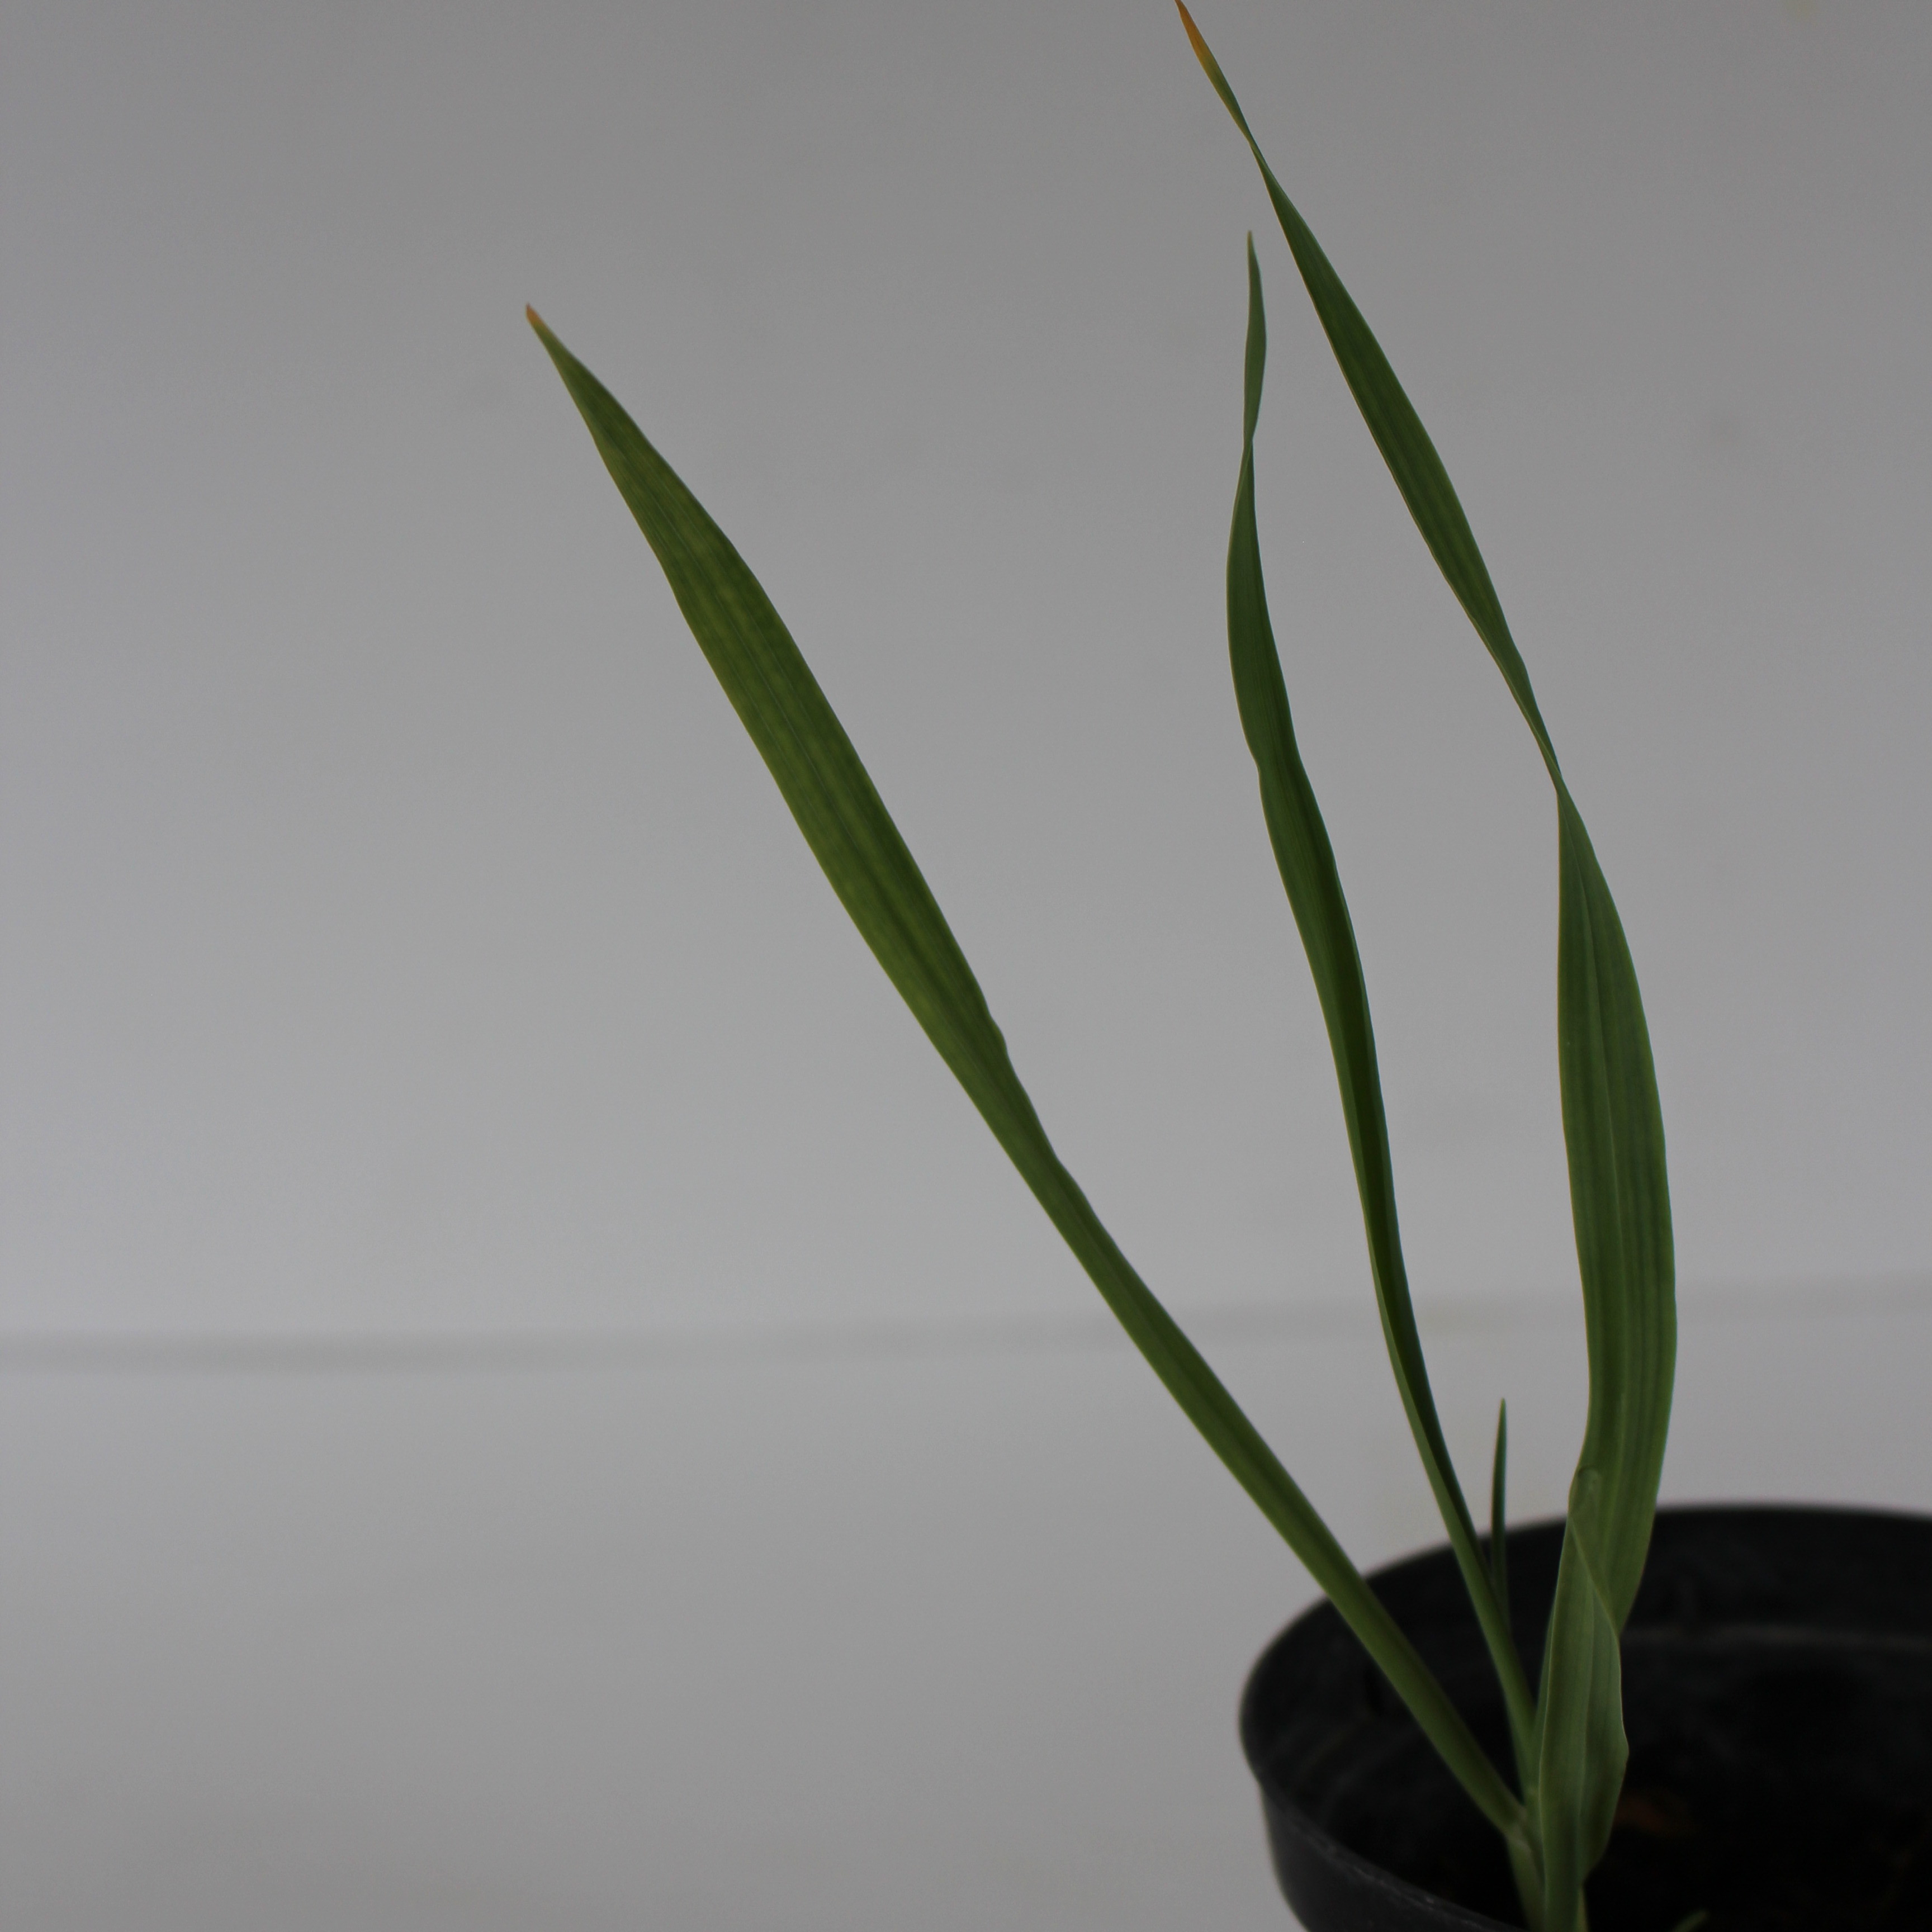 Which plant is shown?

Avena sterilis
